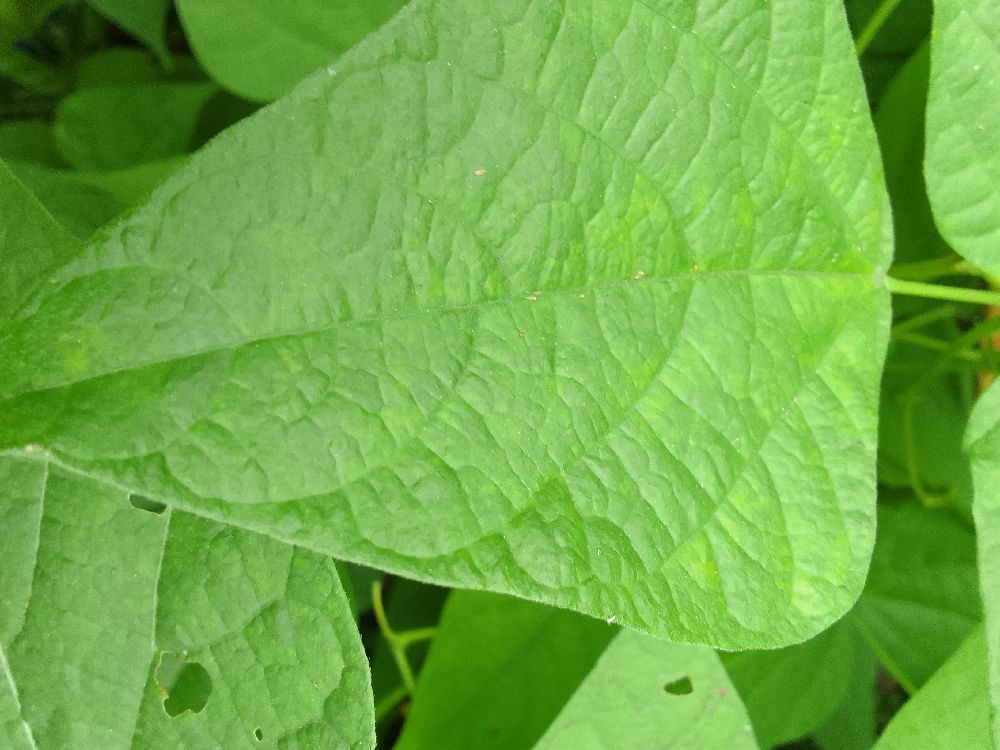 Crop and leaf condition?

common bean, healthy
